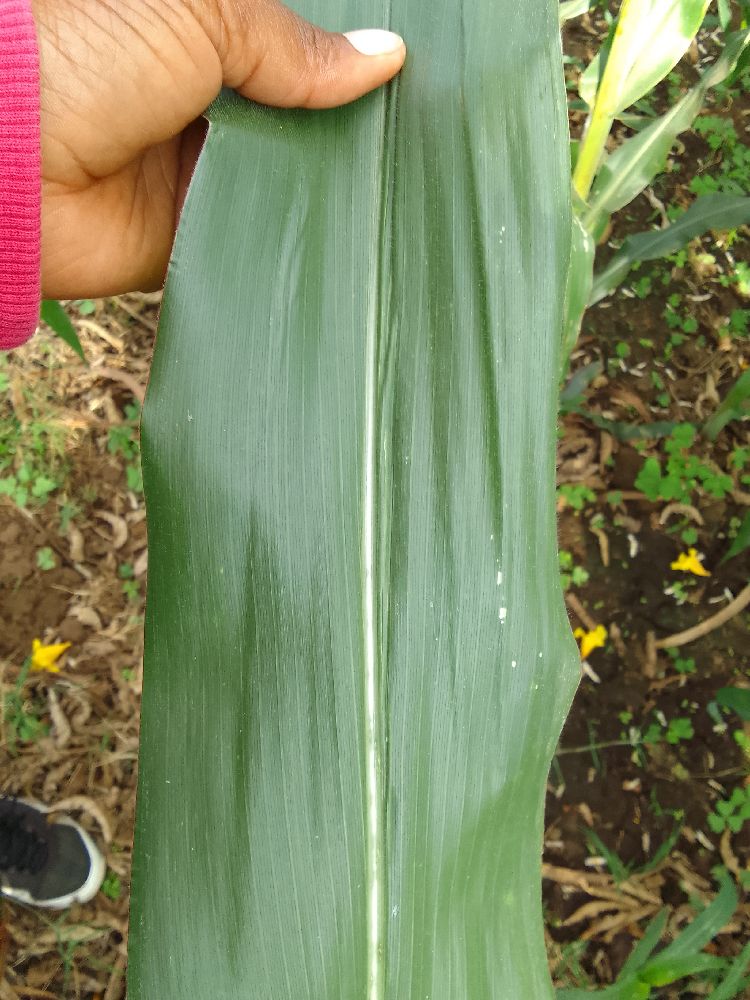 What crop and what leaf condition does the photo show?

maize, healthy
